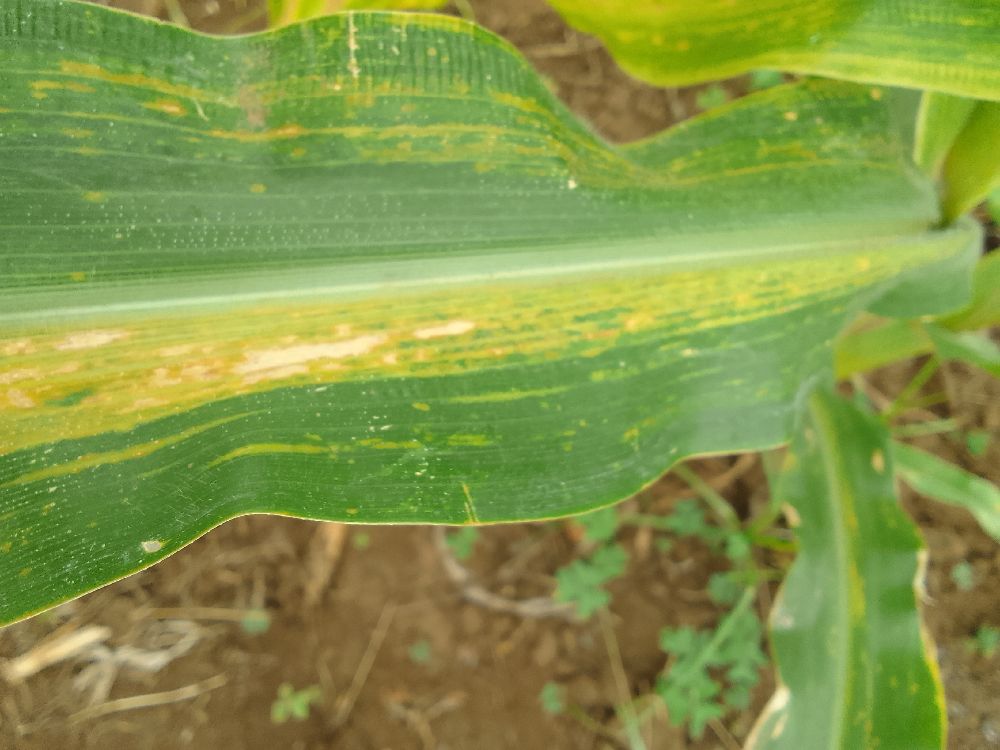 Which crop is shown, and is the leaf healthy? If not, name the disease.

maize, maize lethal necrosis
